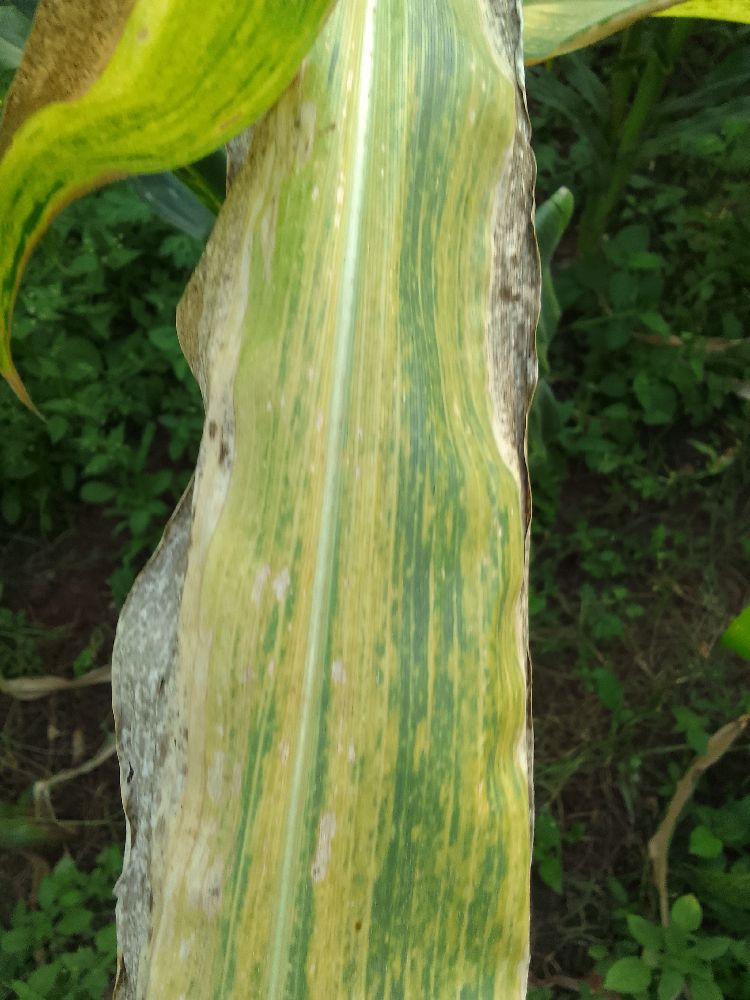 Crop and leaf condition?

maize, maize lethal necrosis
